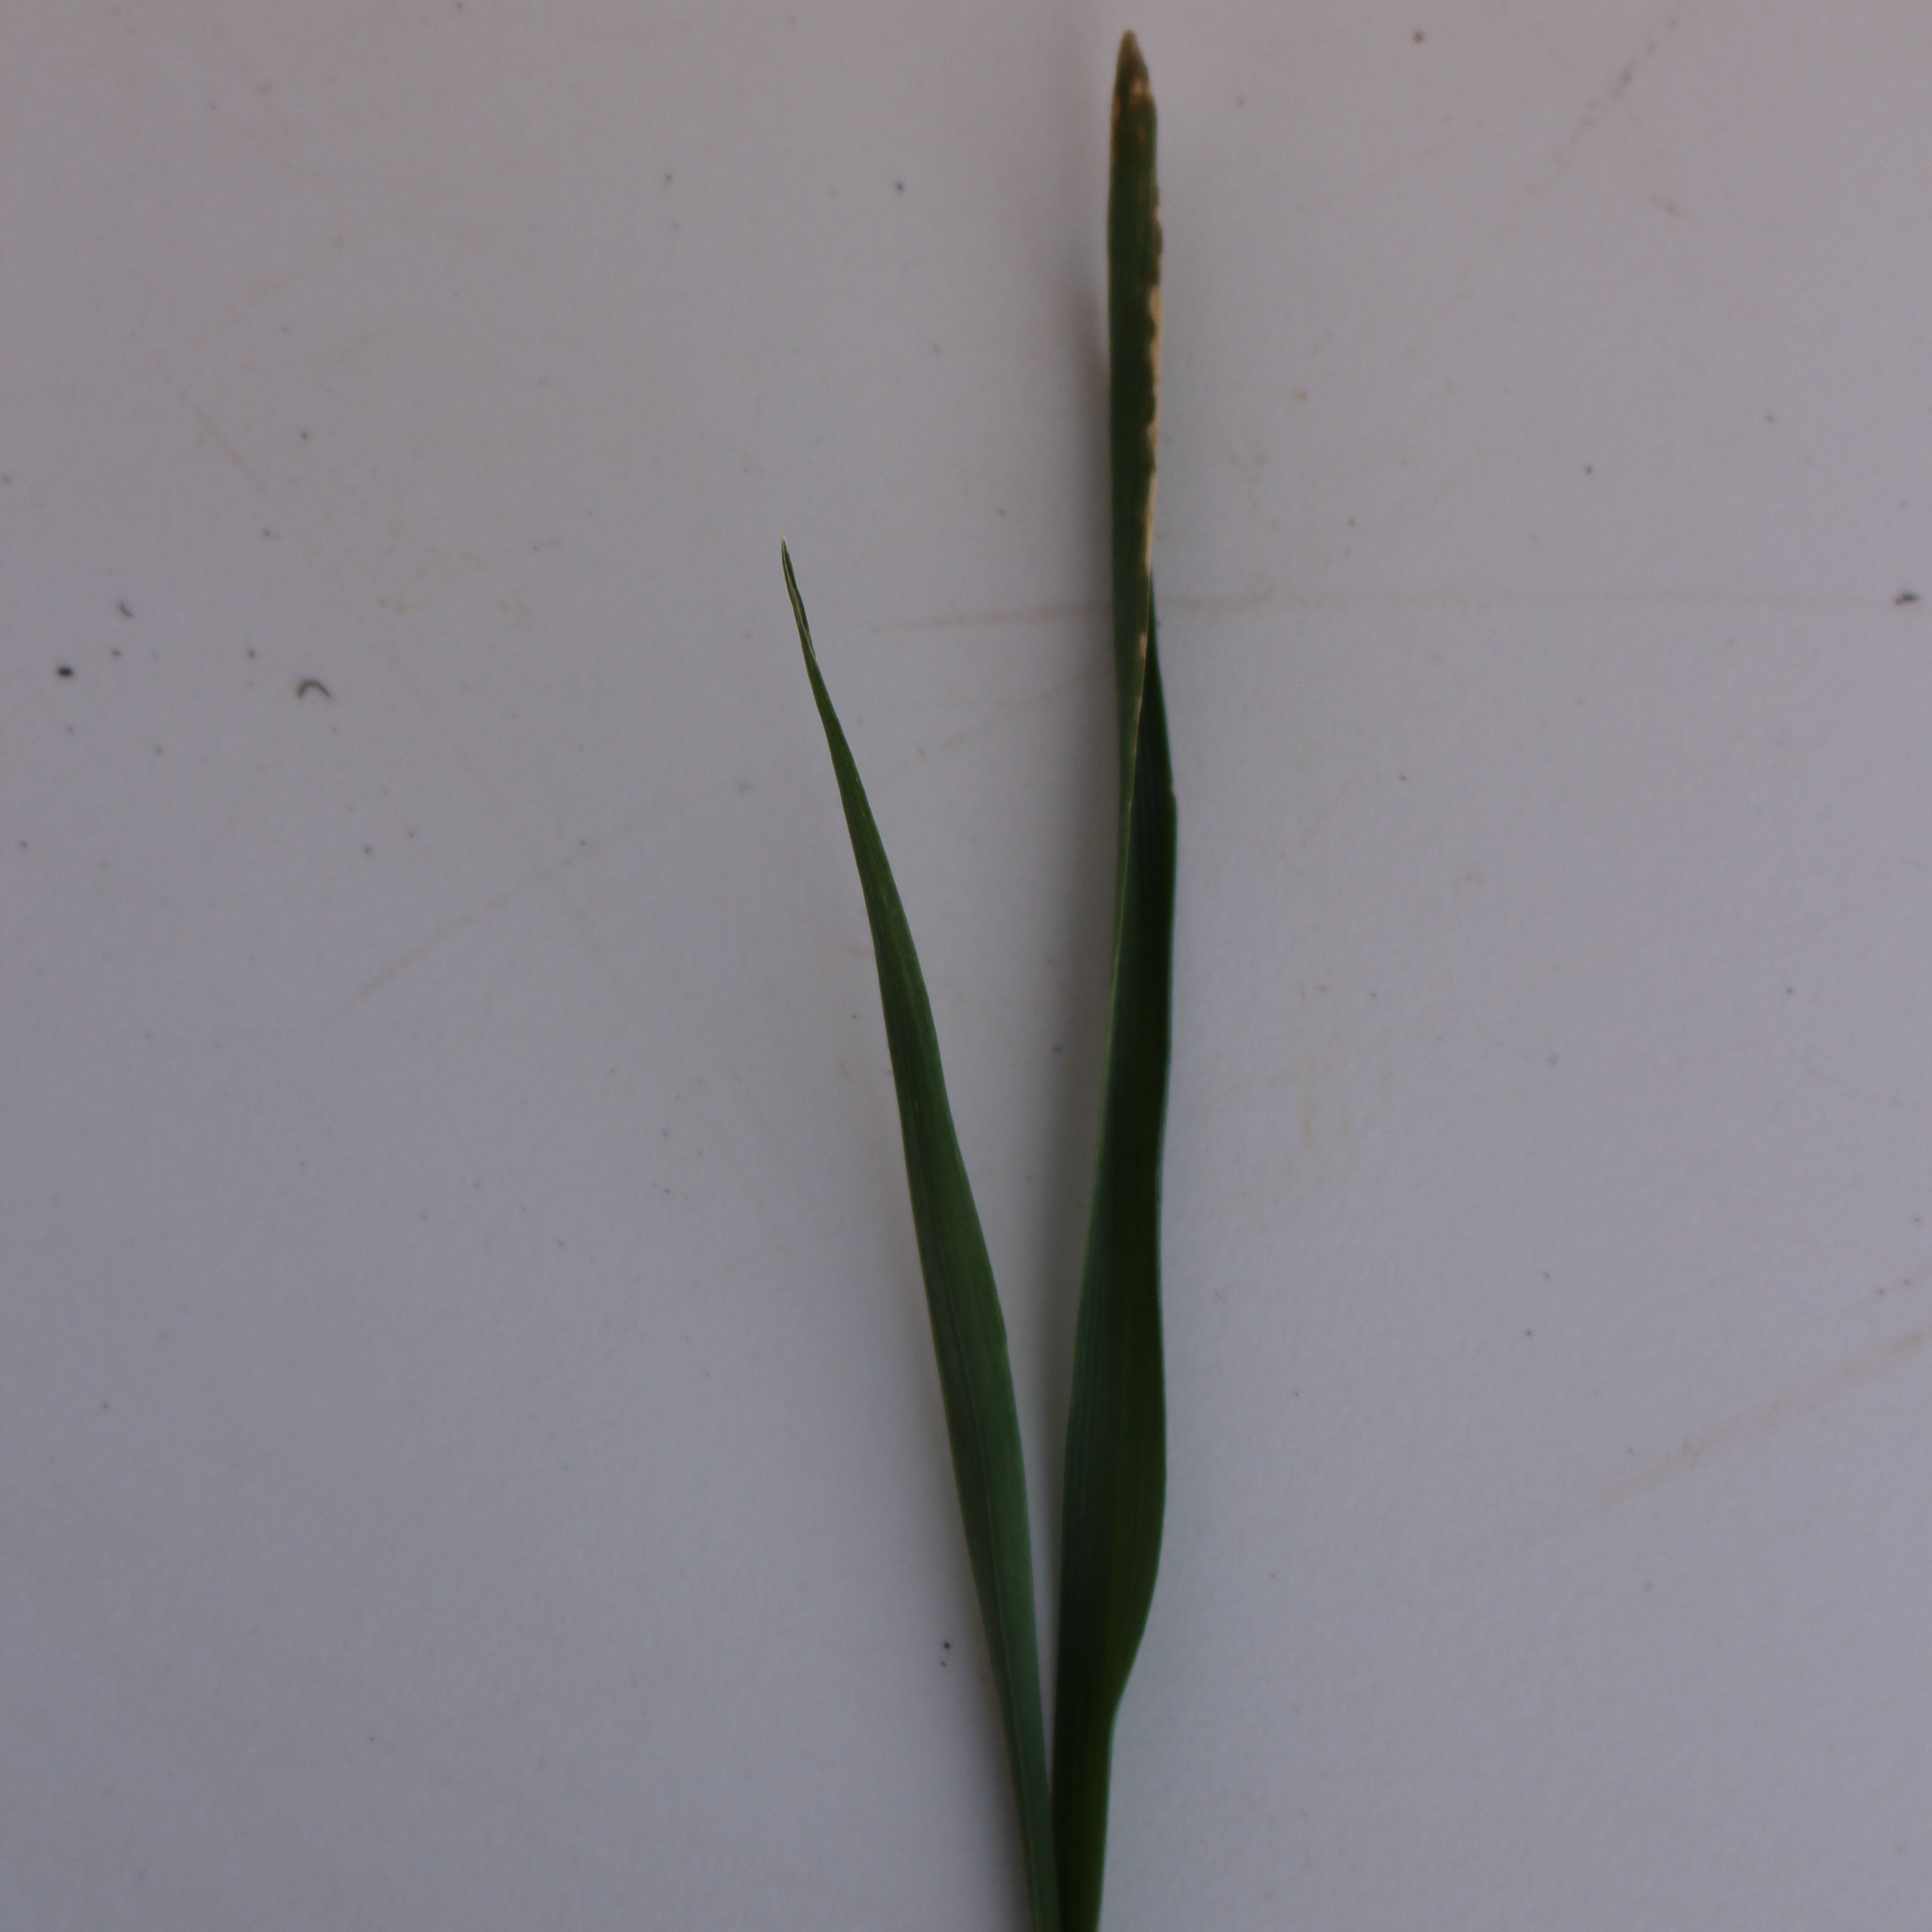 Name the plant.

Avena sterilis
